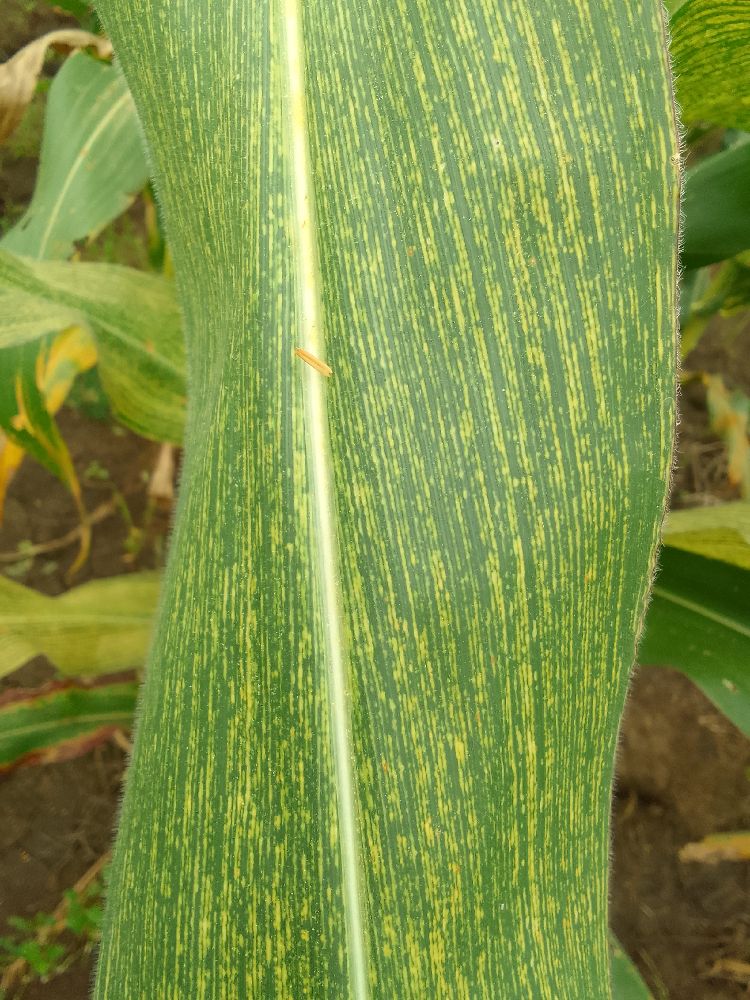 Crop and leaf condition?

maize, maize streak virus
